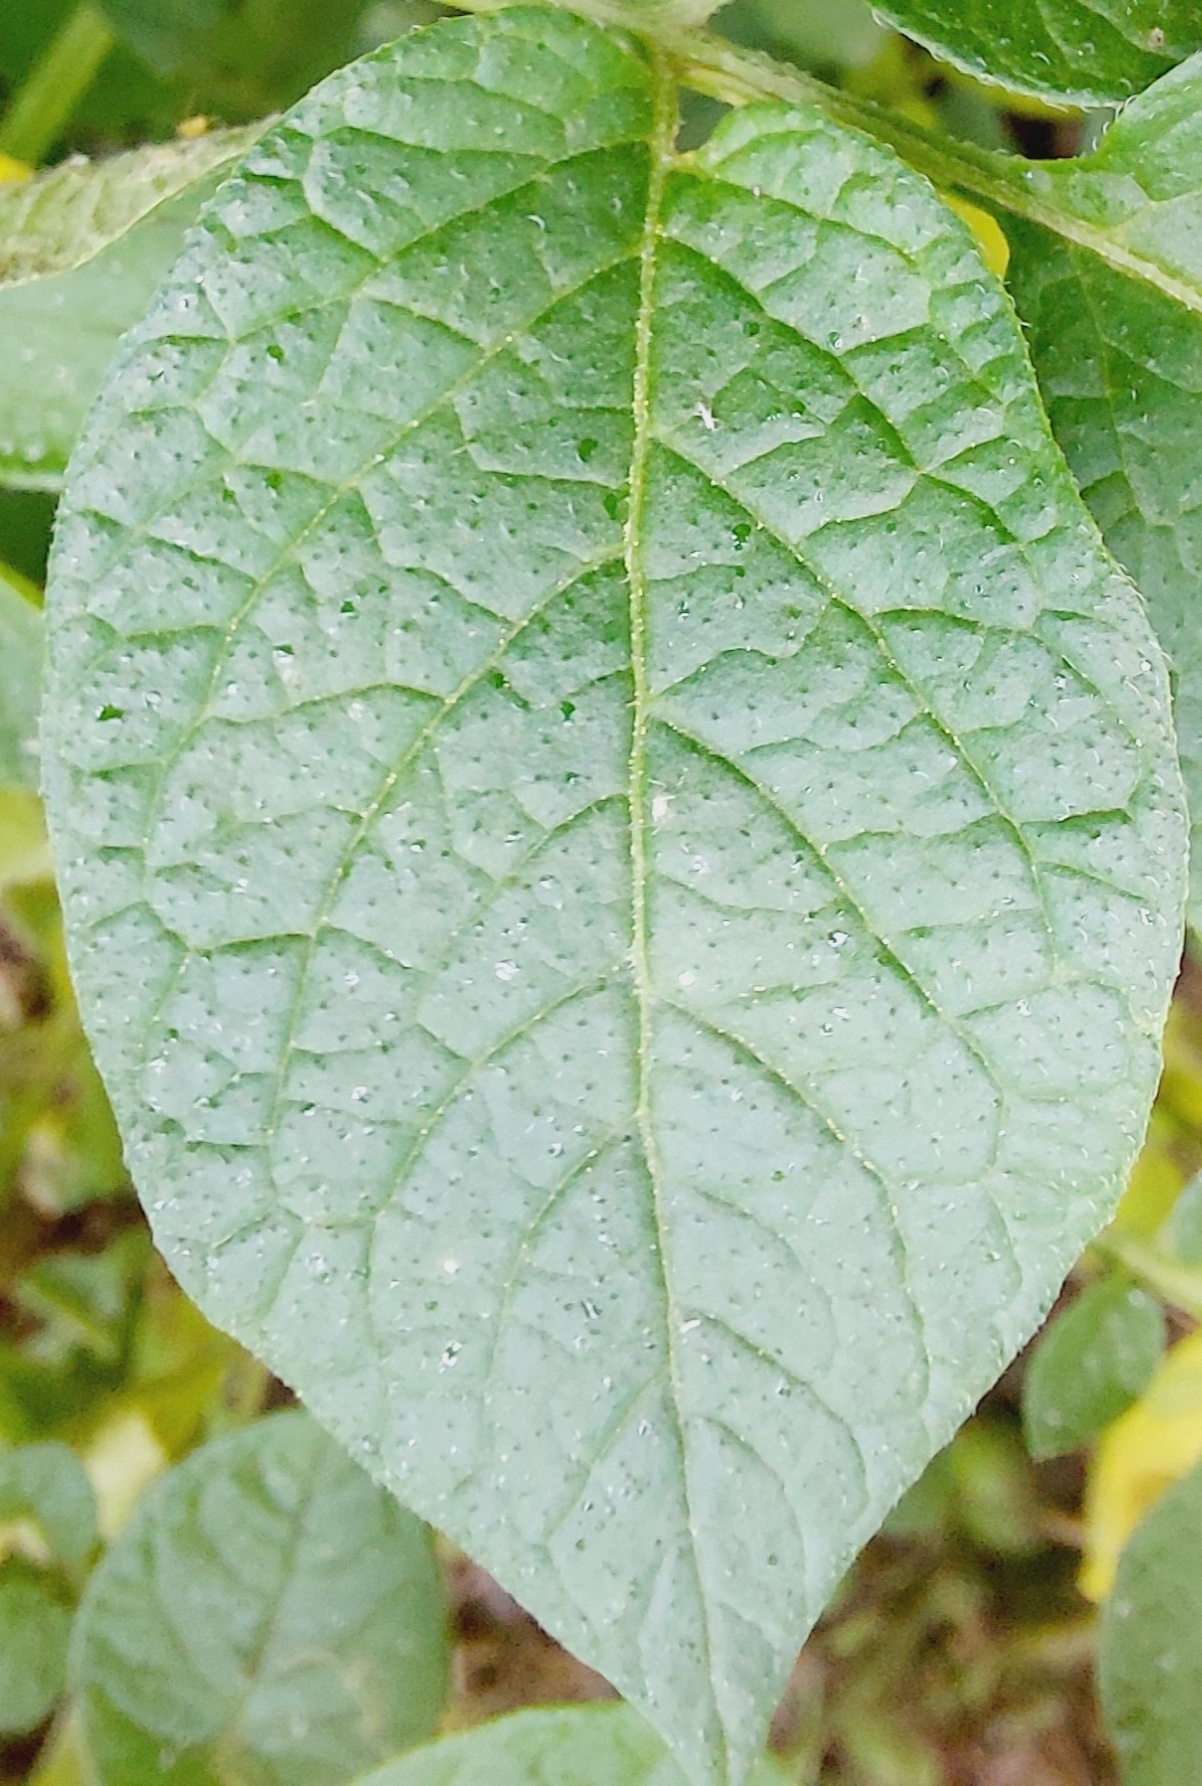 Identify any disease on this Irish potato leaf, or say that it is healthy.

healthy
